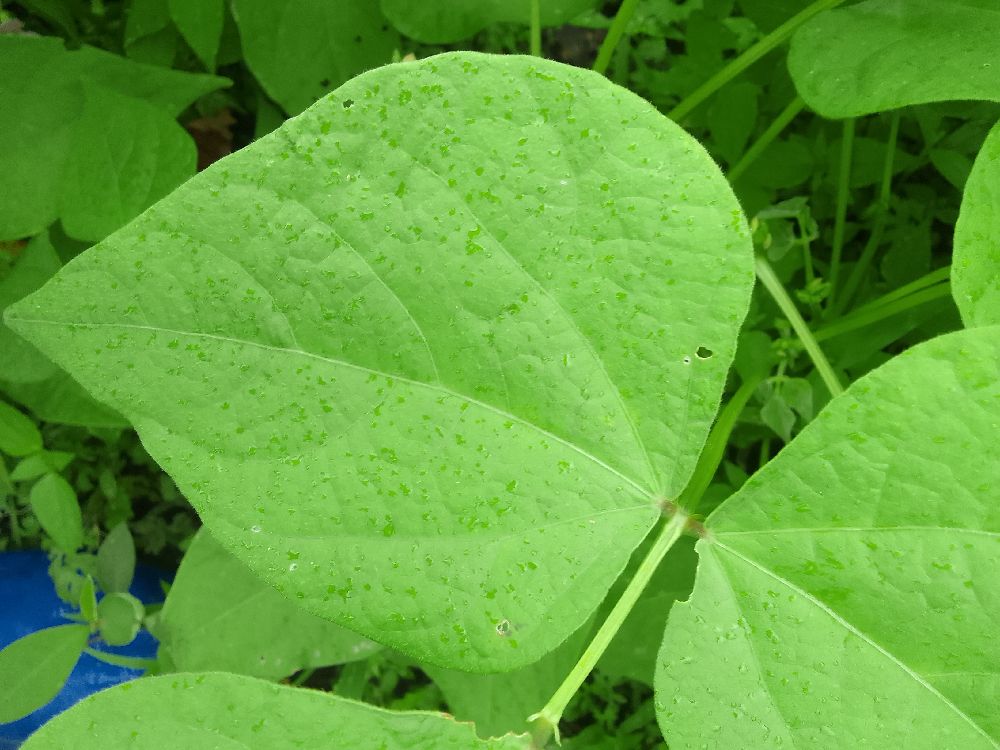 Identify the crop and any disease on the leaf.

common bean, healthy
